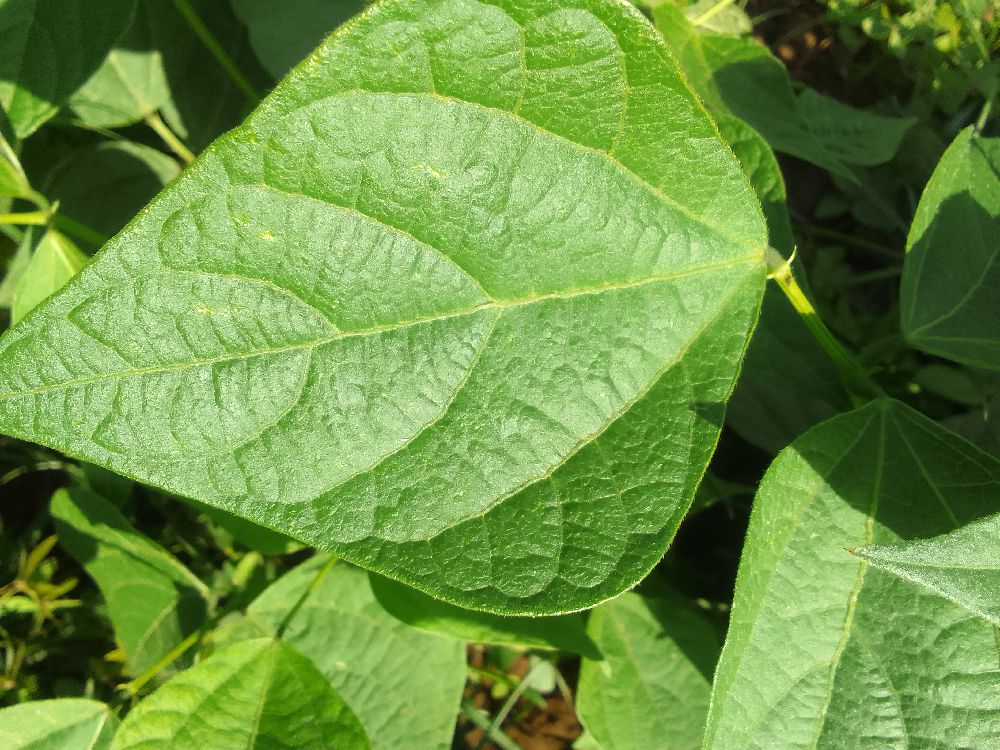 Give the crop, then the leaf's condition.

common bean, healthy
